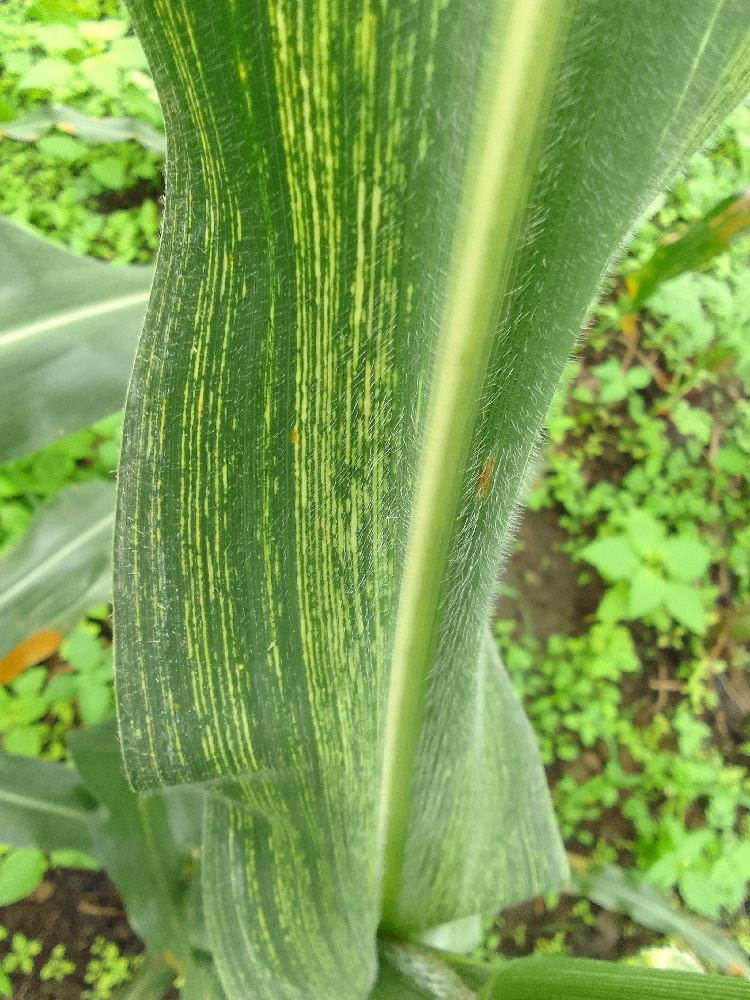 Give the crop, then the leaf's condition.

maize, maize streak virus
